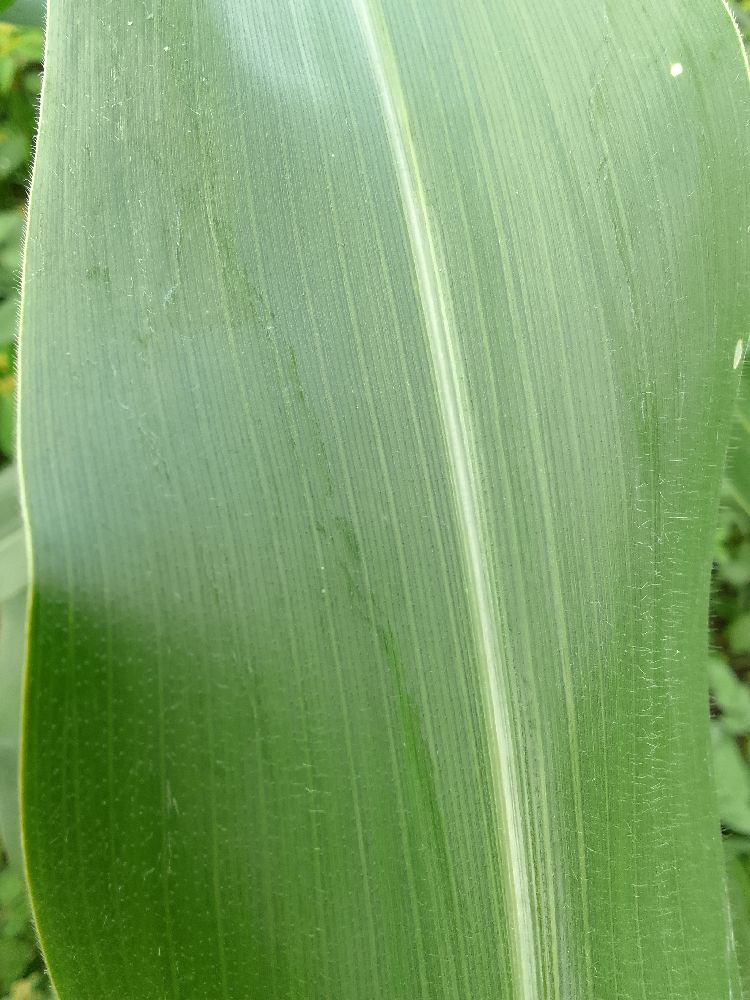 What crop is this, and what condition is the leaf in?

maize, healthy
